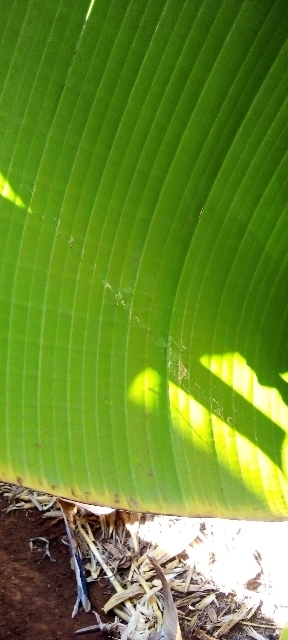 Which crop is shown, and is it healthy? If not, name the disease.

banana, healthy
